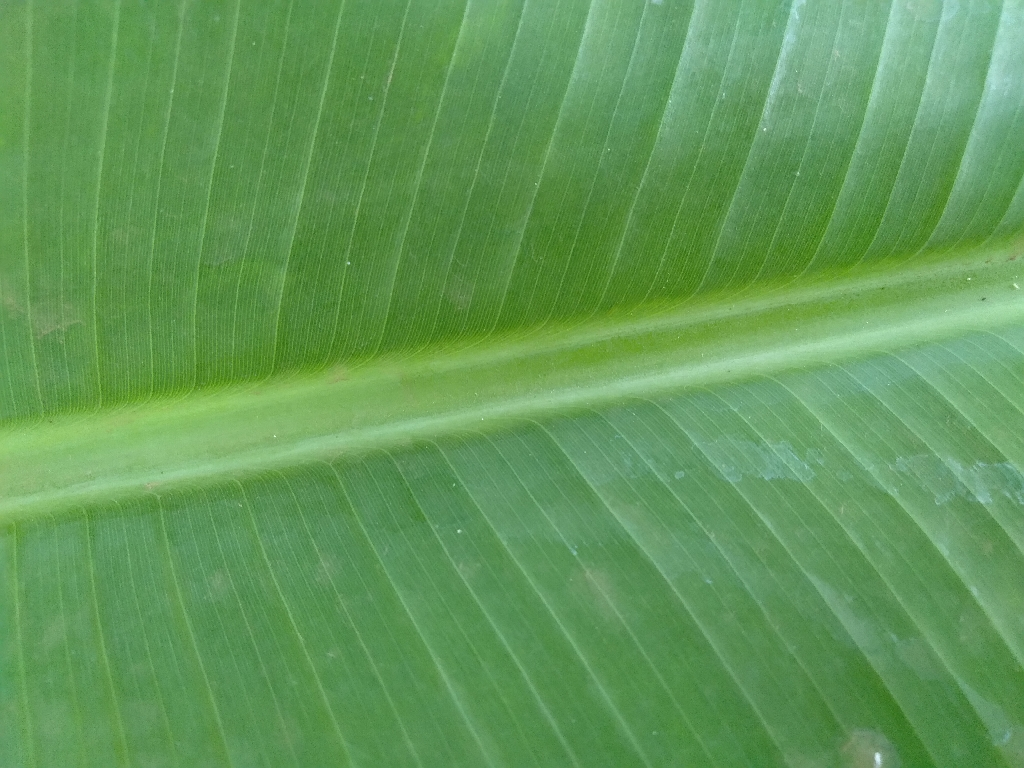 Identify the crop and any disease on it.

banana, healthy
